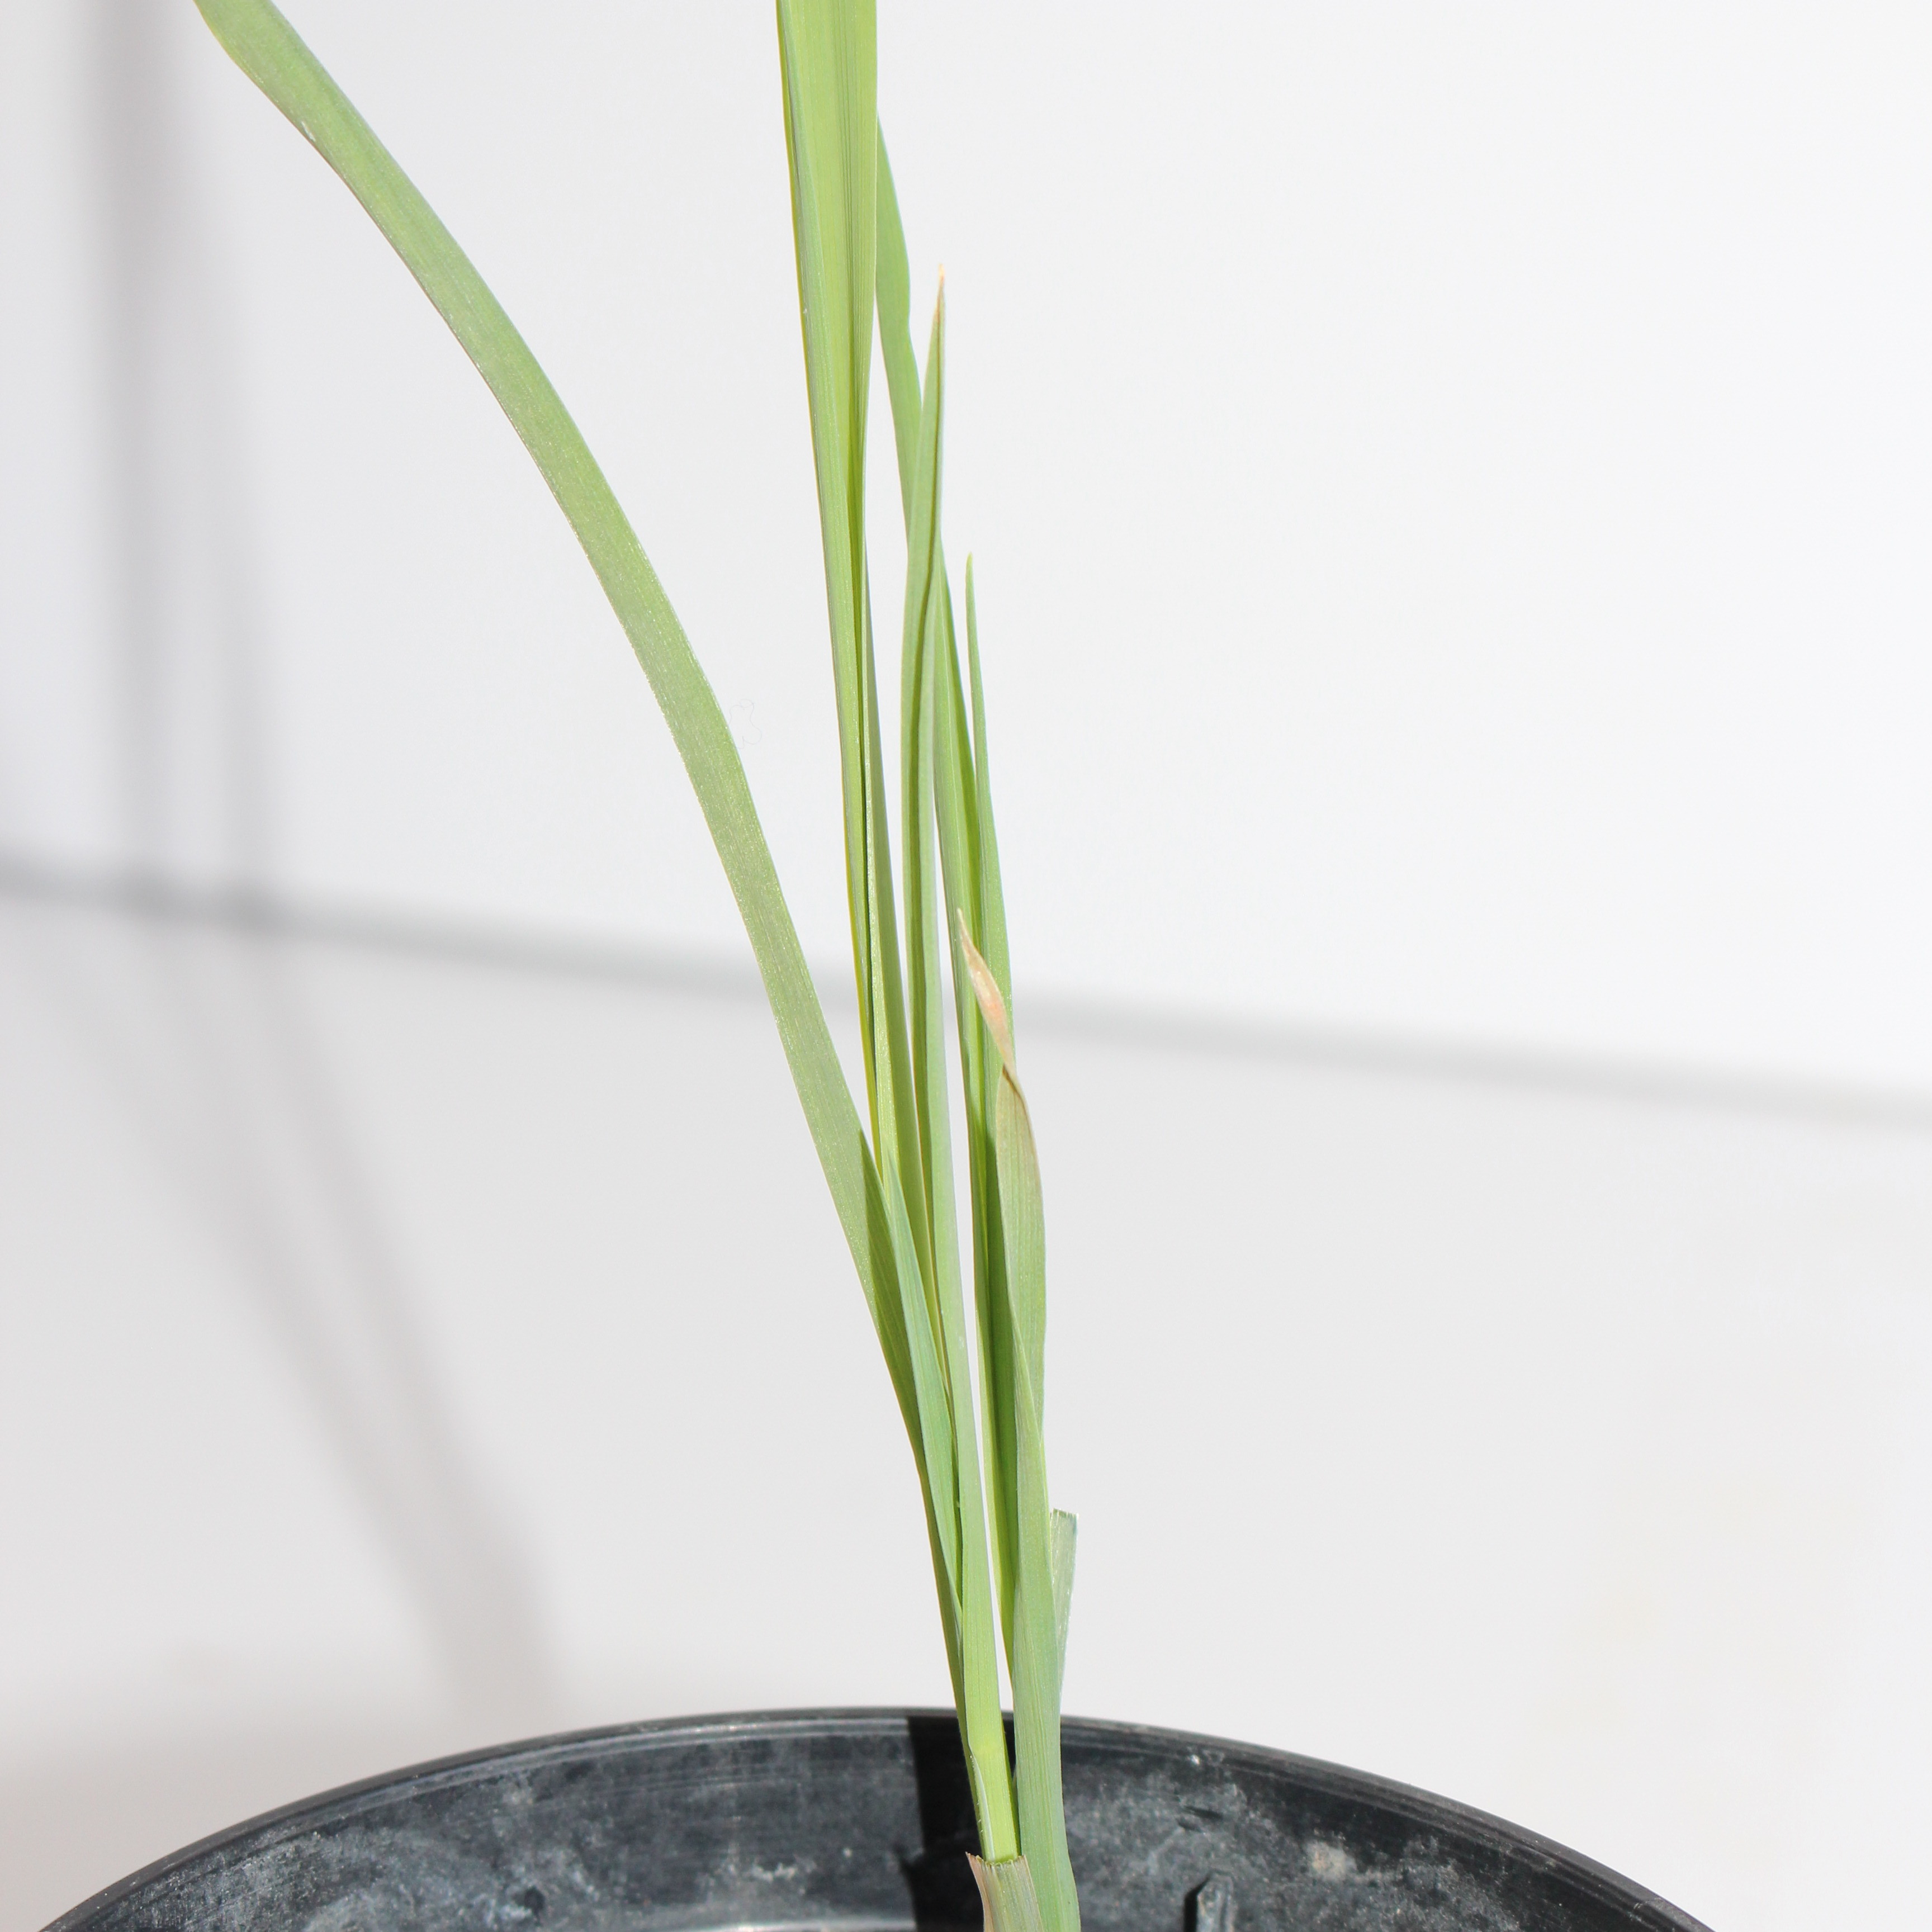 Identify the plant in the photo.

Avena sterilis
